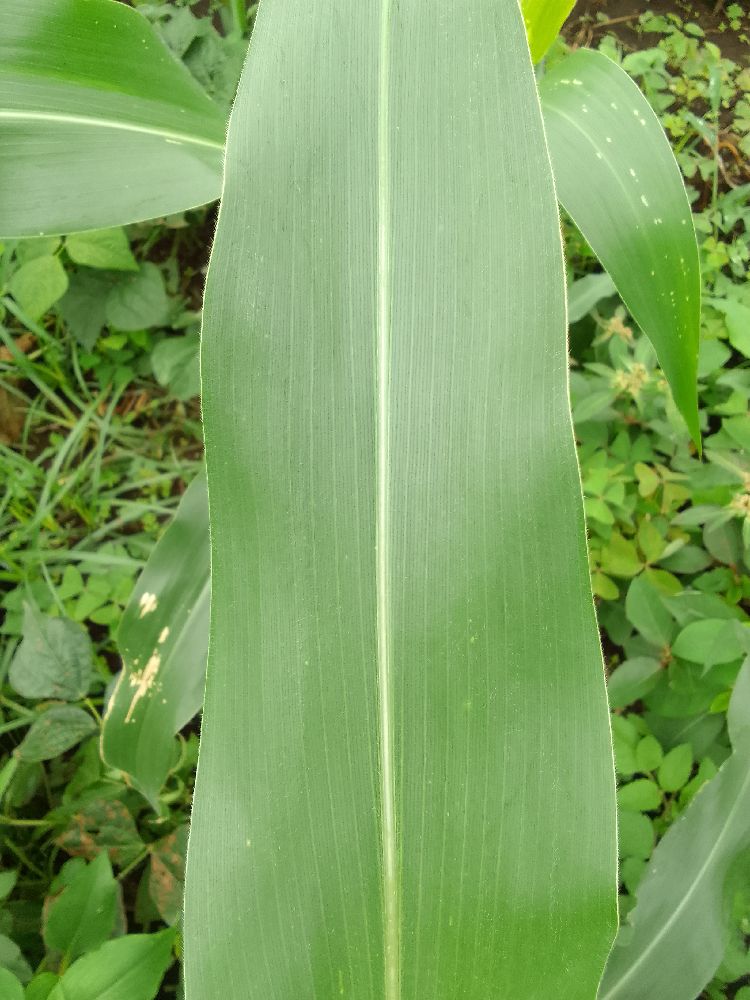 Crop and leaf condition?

maize, healthy
